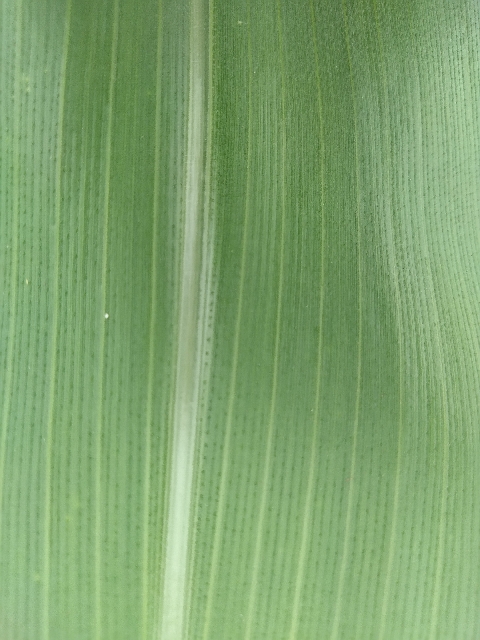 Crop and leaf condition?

maize, healthy
